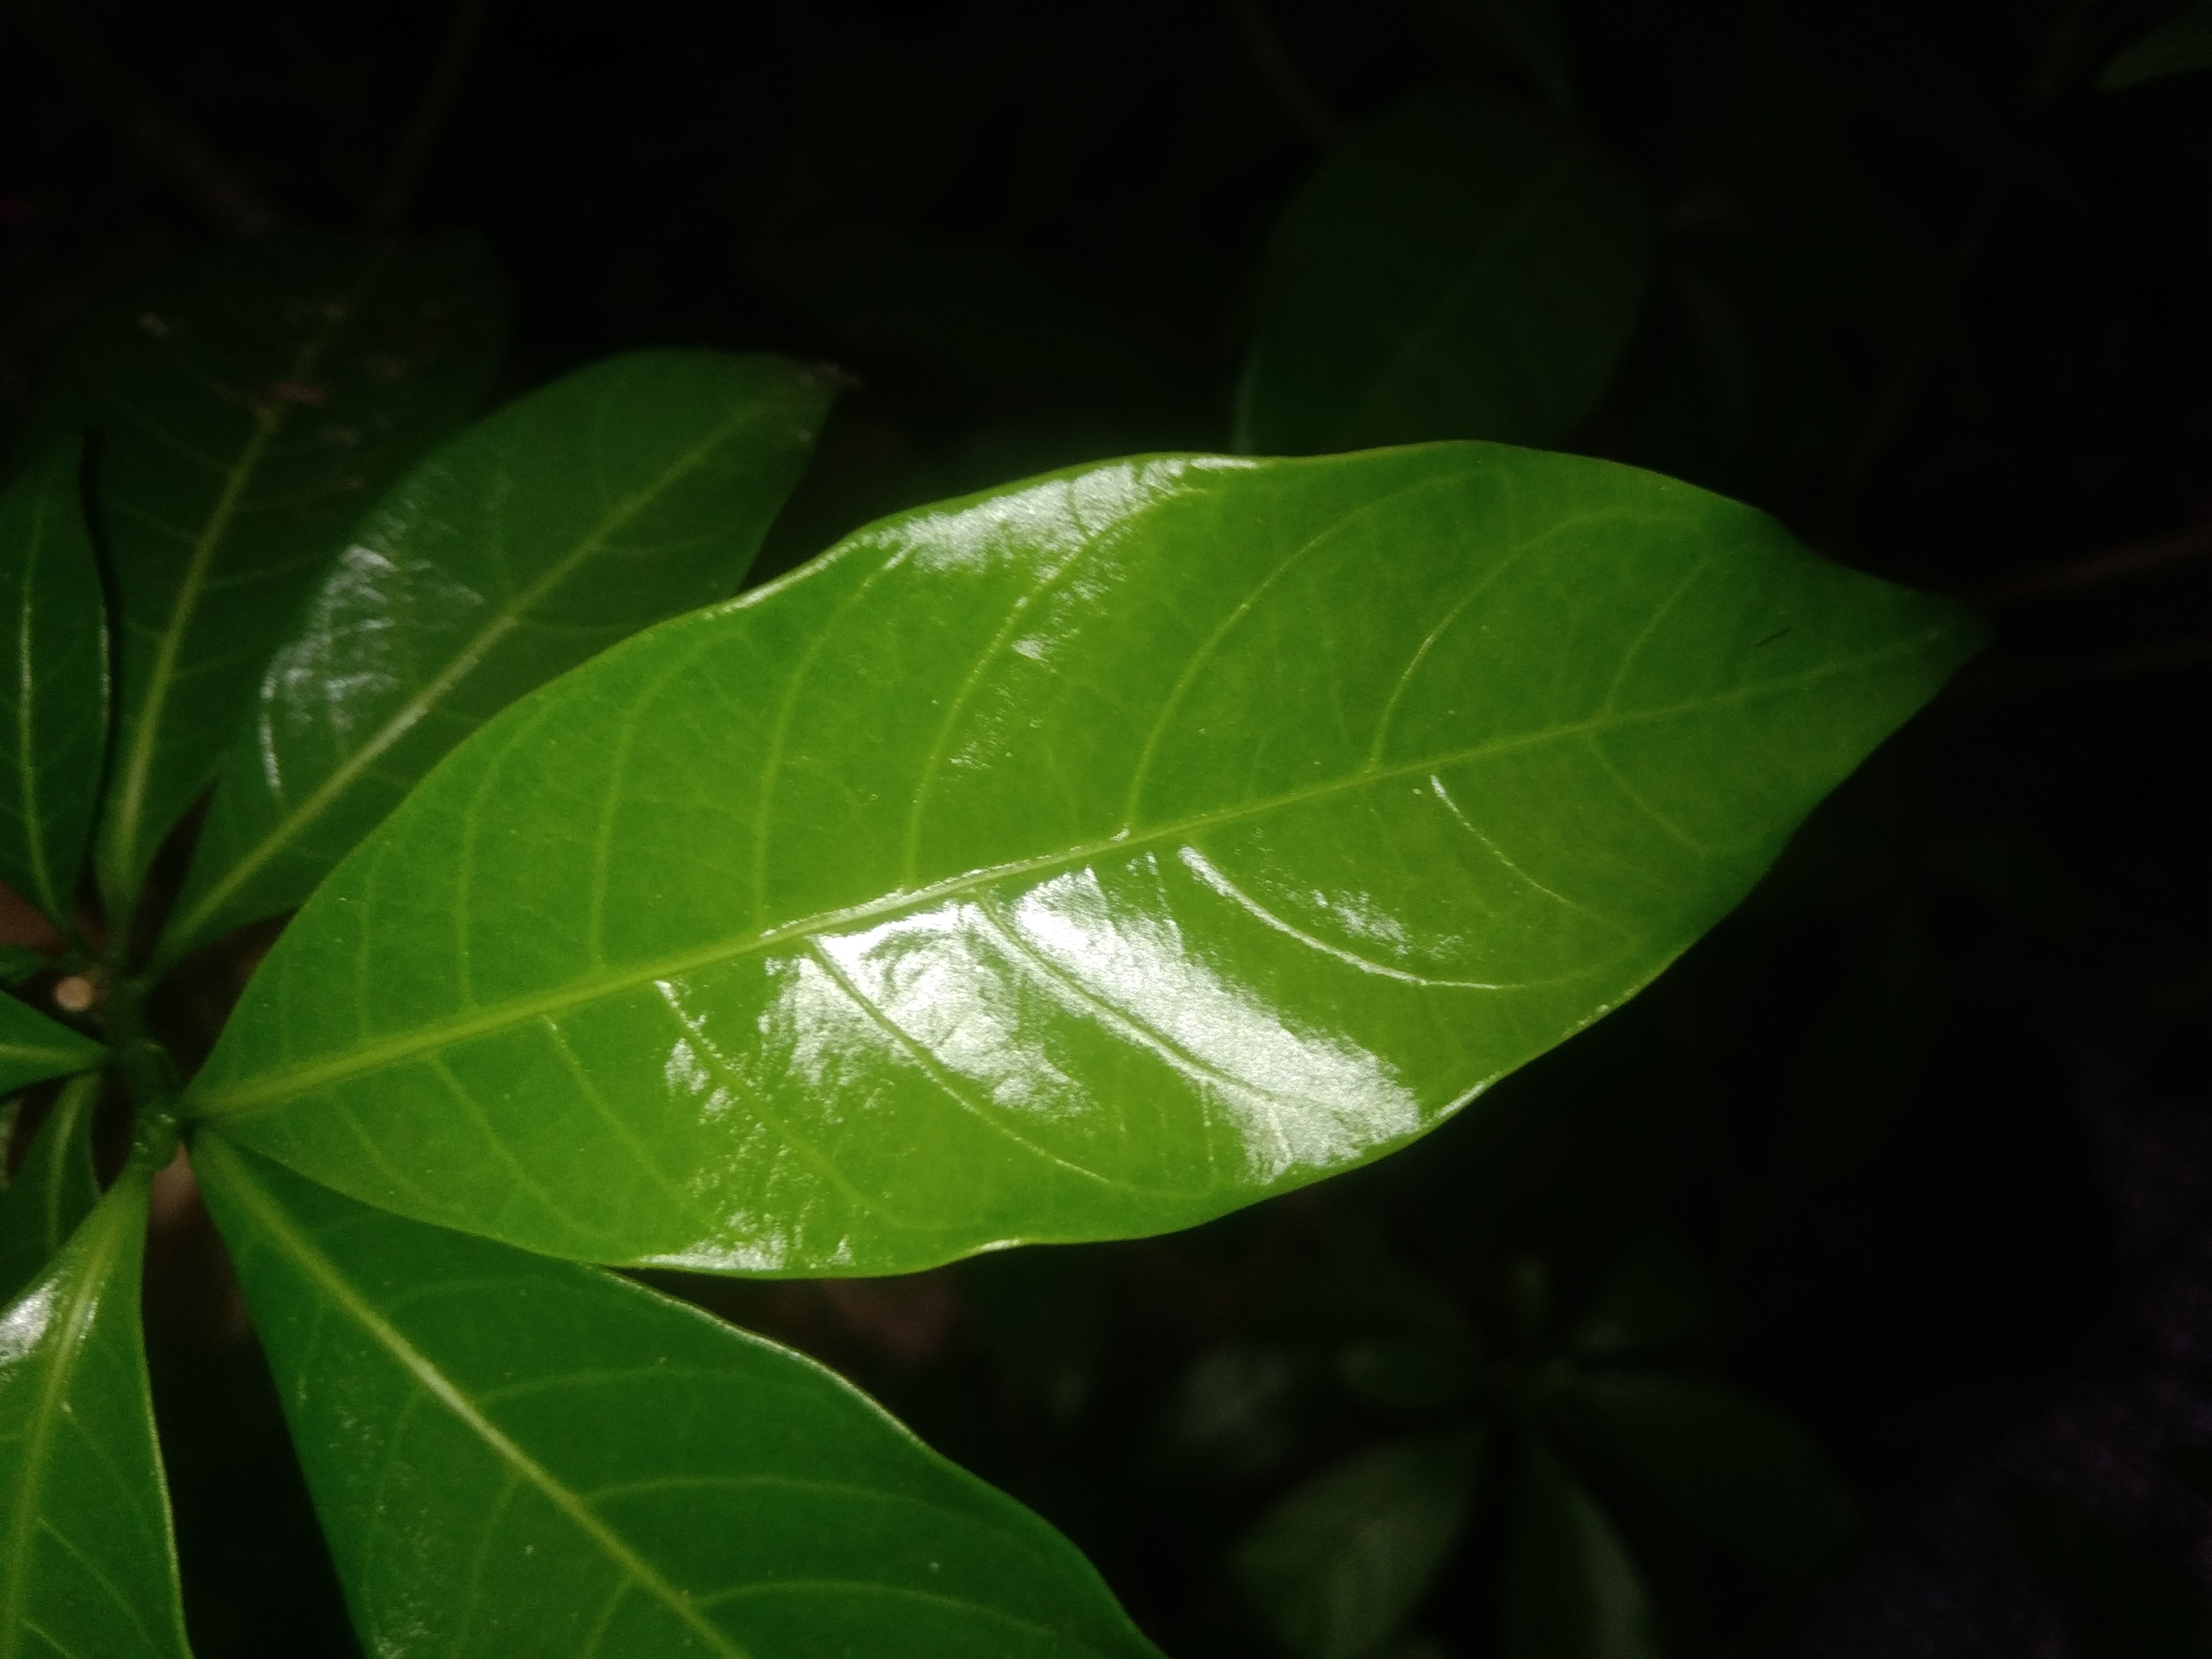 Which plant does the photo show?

togor
